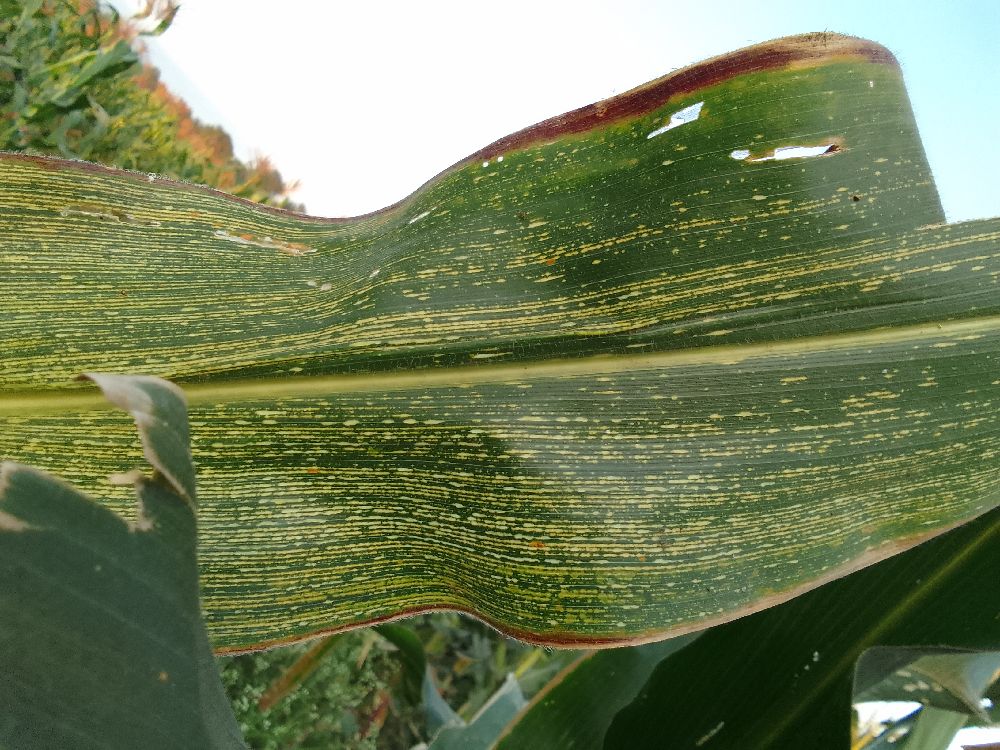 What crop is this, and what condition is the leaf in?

maize, maize streak virus
